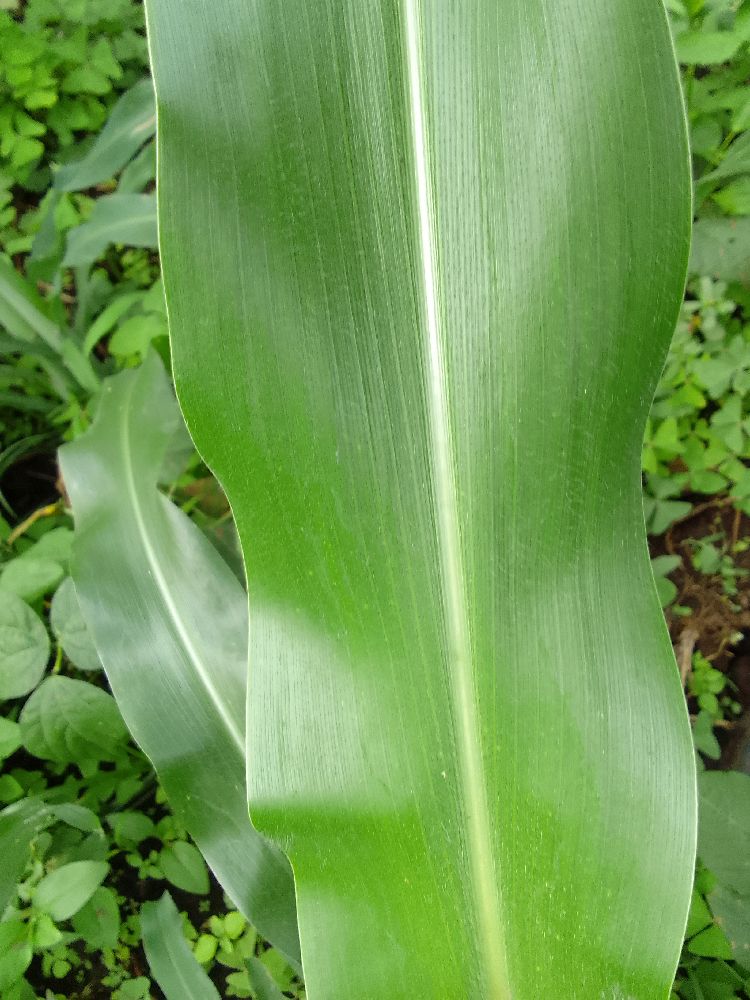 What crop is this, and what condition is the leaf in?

maize, healthy
